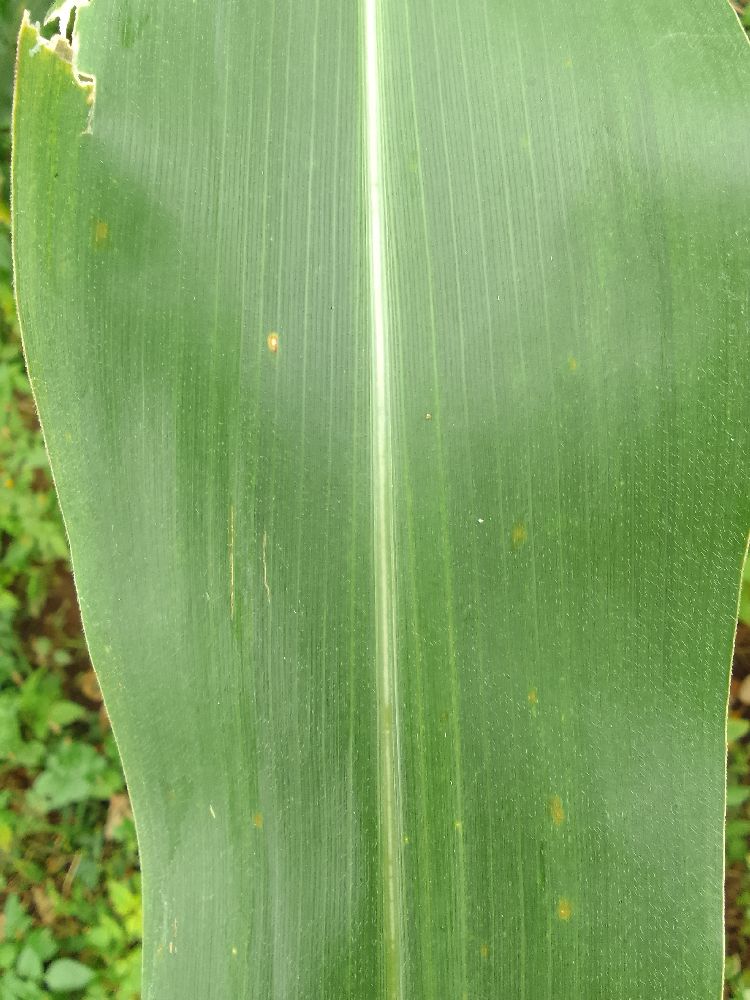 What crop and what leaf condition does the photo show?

maize, healthy
